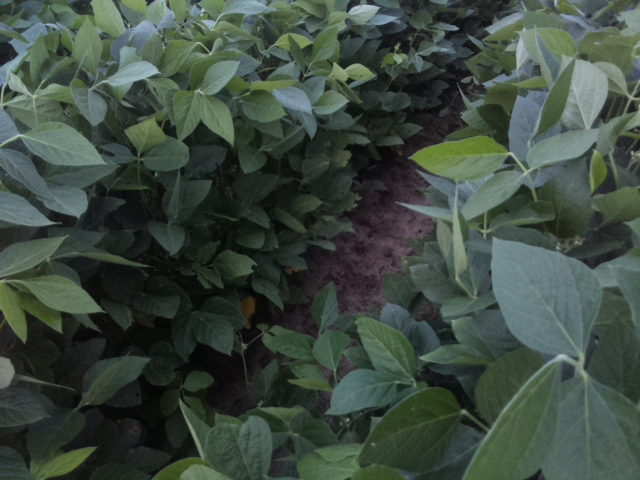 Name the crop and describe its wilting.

soybean, leaves with no wilting
